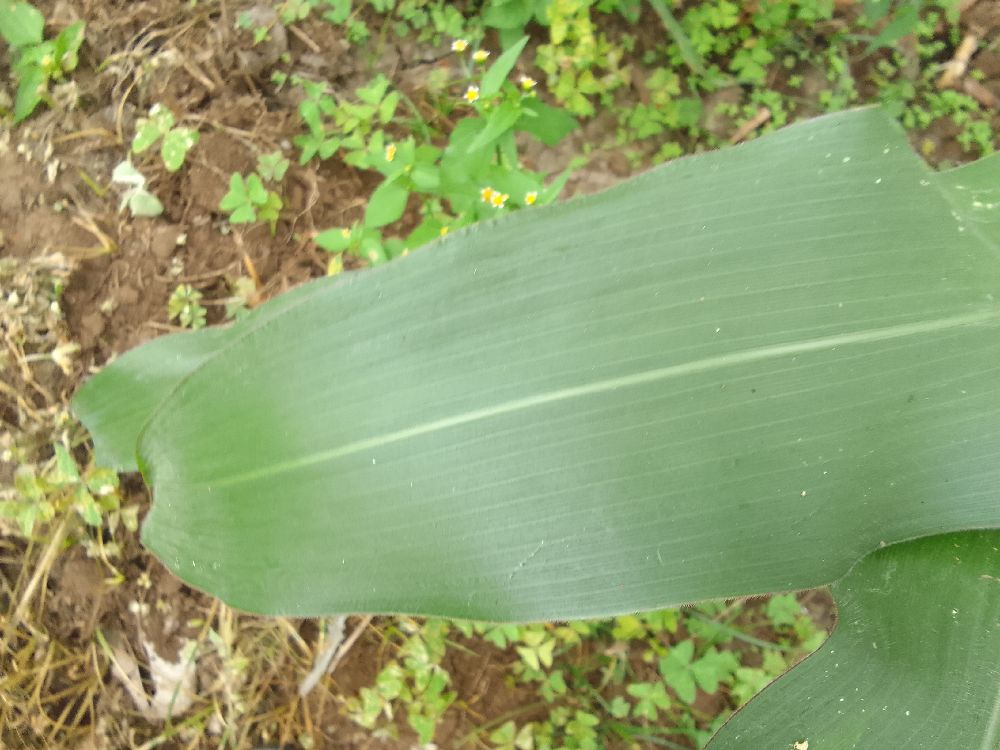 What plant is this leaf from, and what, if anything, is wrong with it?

maize, healthy
